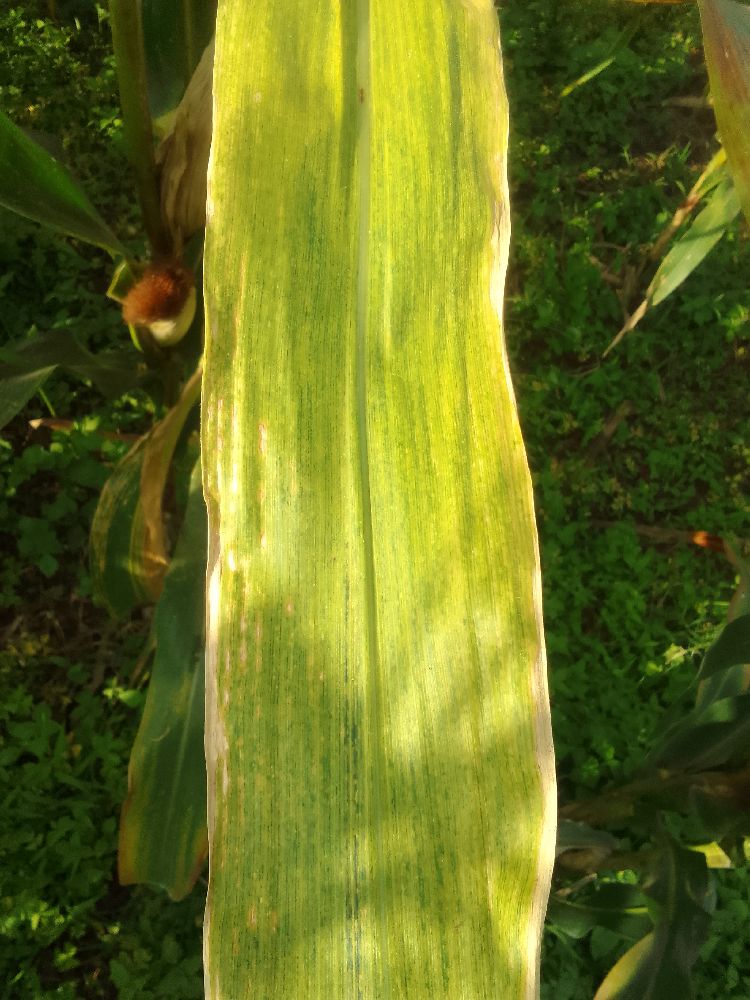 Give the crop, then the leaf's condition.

maize, maize lethal necrosis
